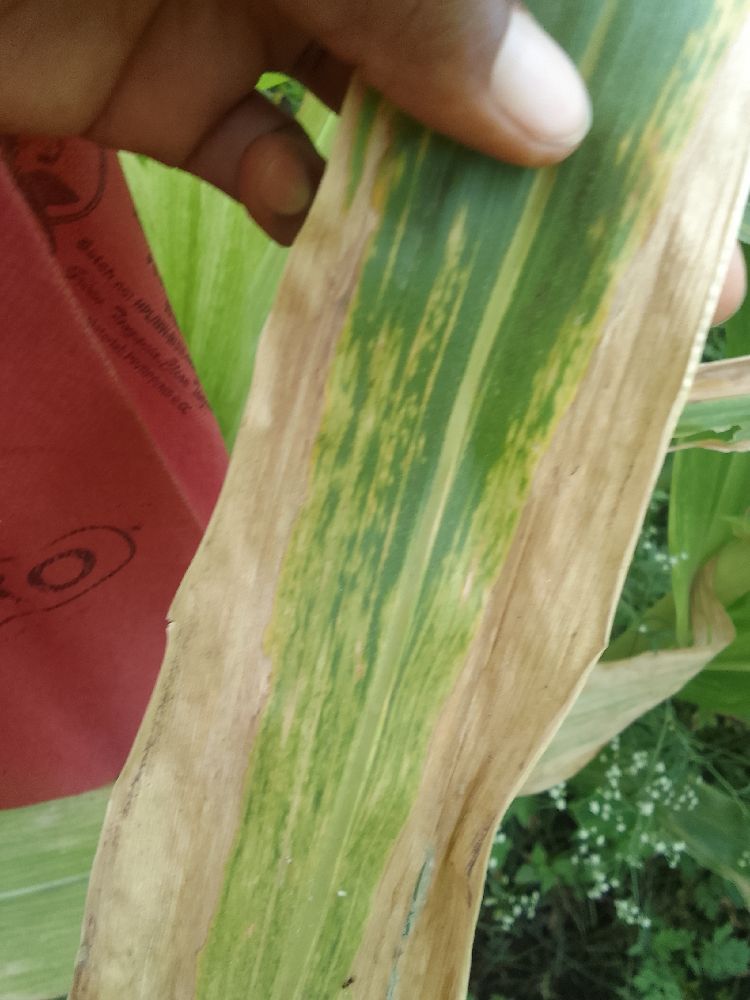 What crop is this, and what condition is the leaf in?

maize, maize lethal necrosis
